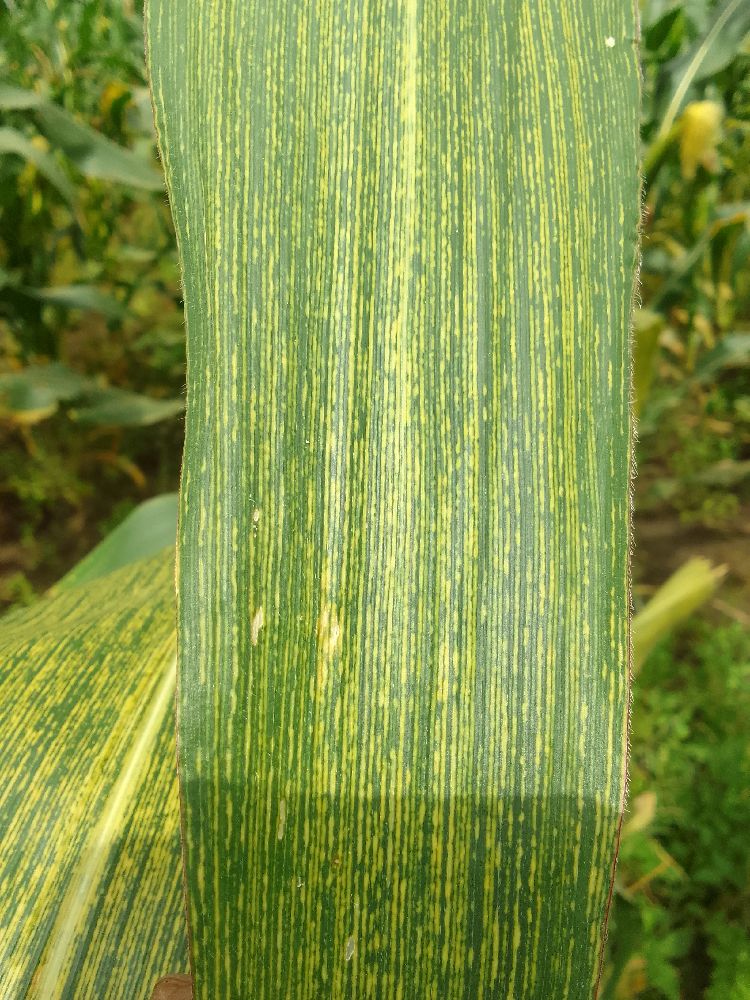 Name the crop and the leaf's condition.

maize, maize streak virus
